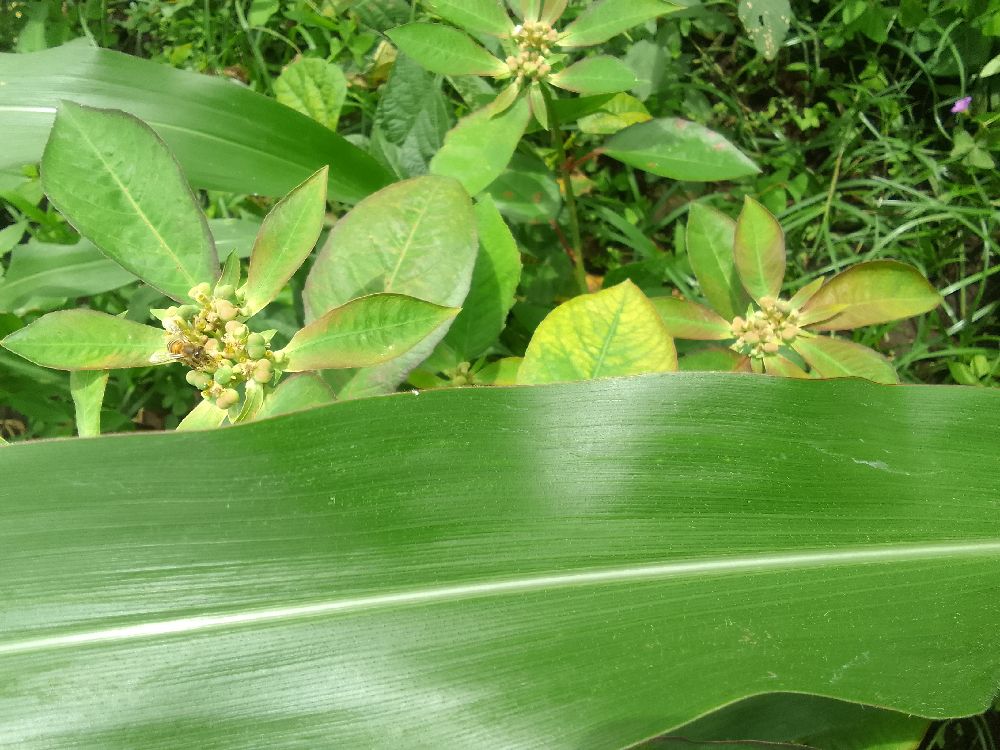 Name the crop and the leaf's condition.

maize, healthy
